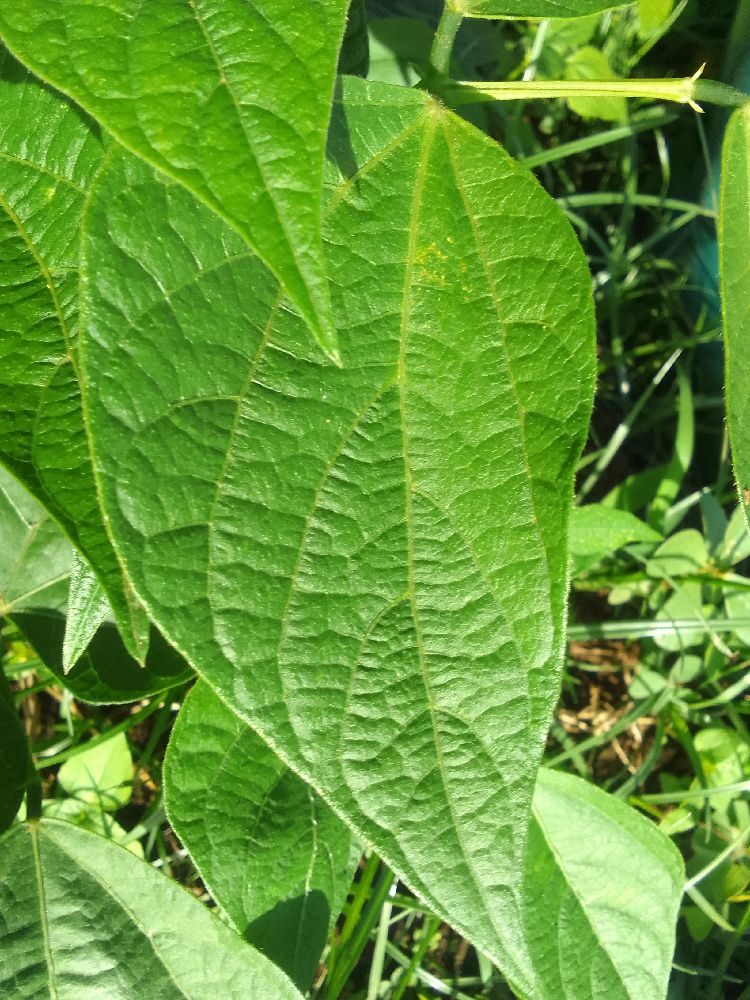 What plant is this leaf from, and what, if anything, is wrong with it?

common bean, healthy
